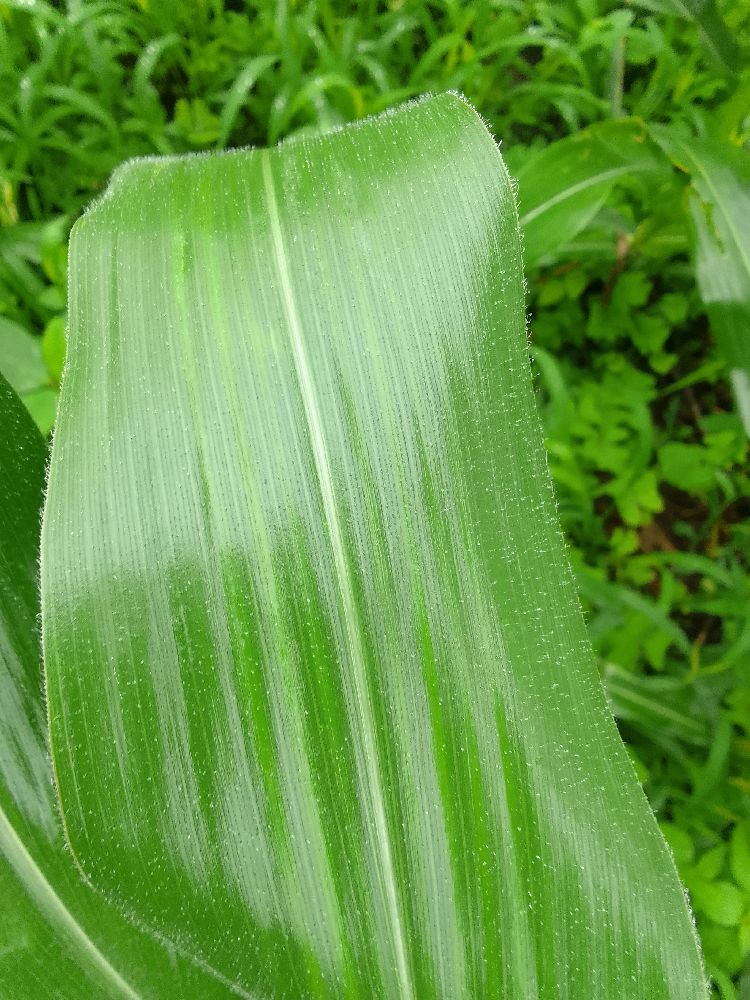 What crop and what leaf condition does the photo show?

maize, healthy
